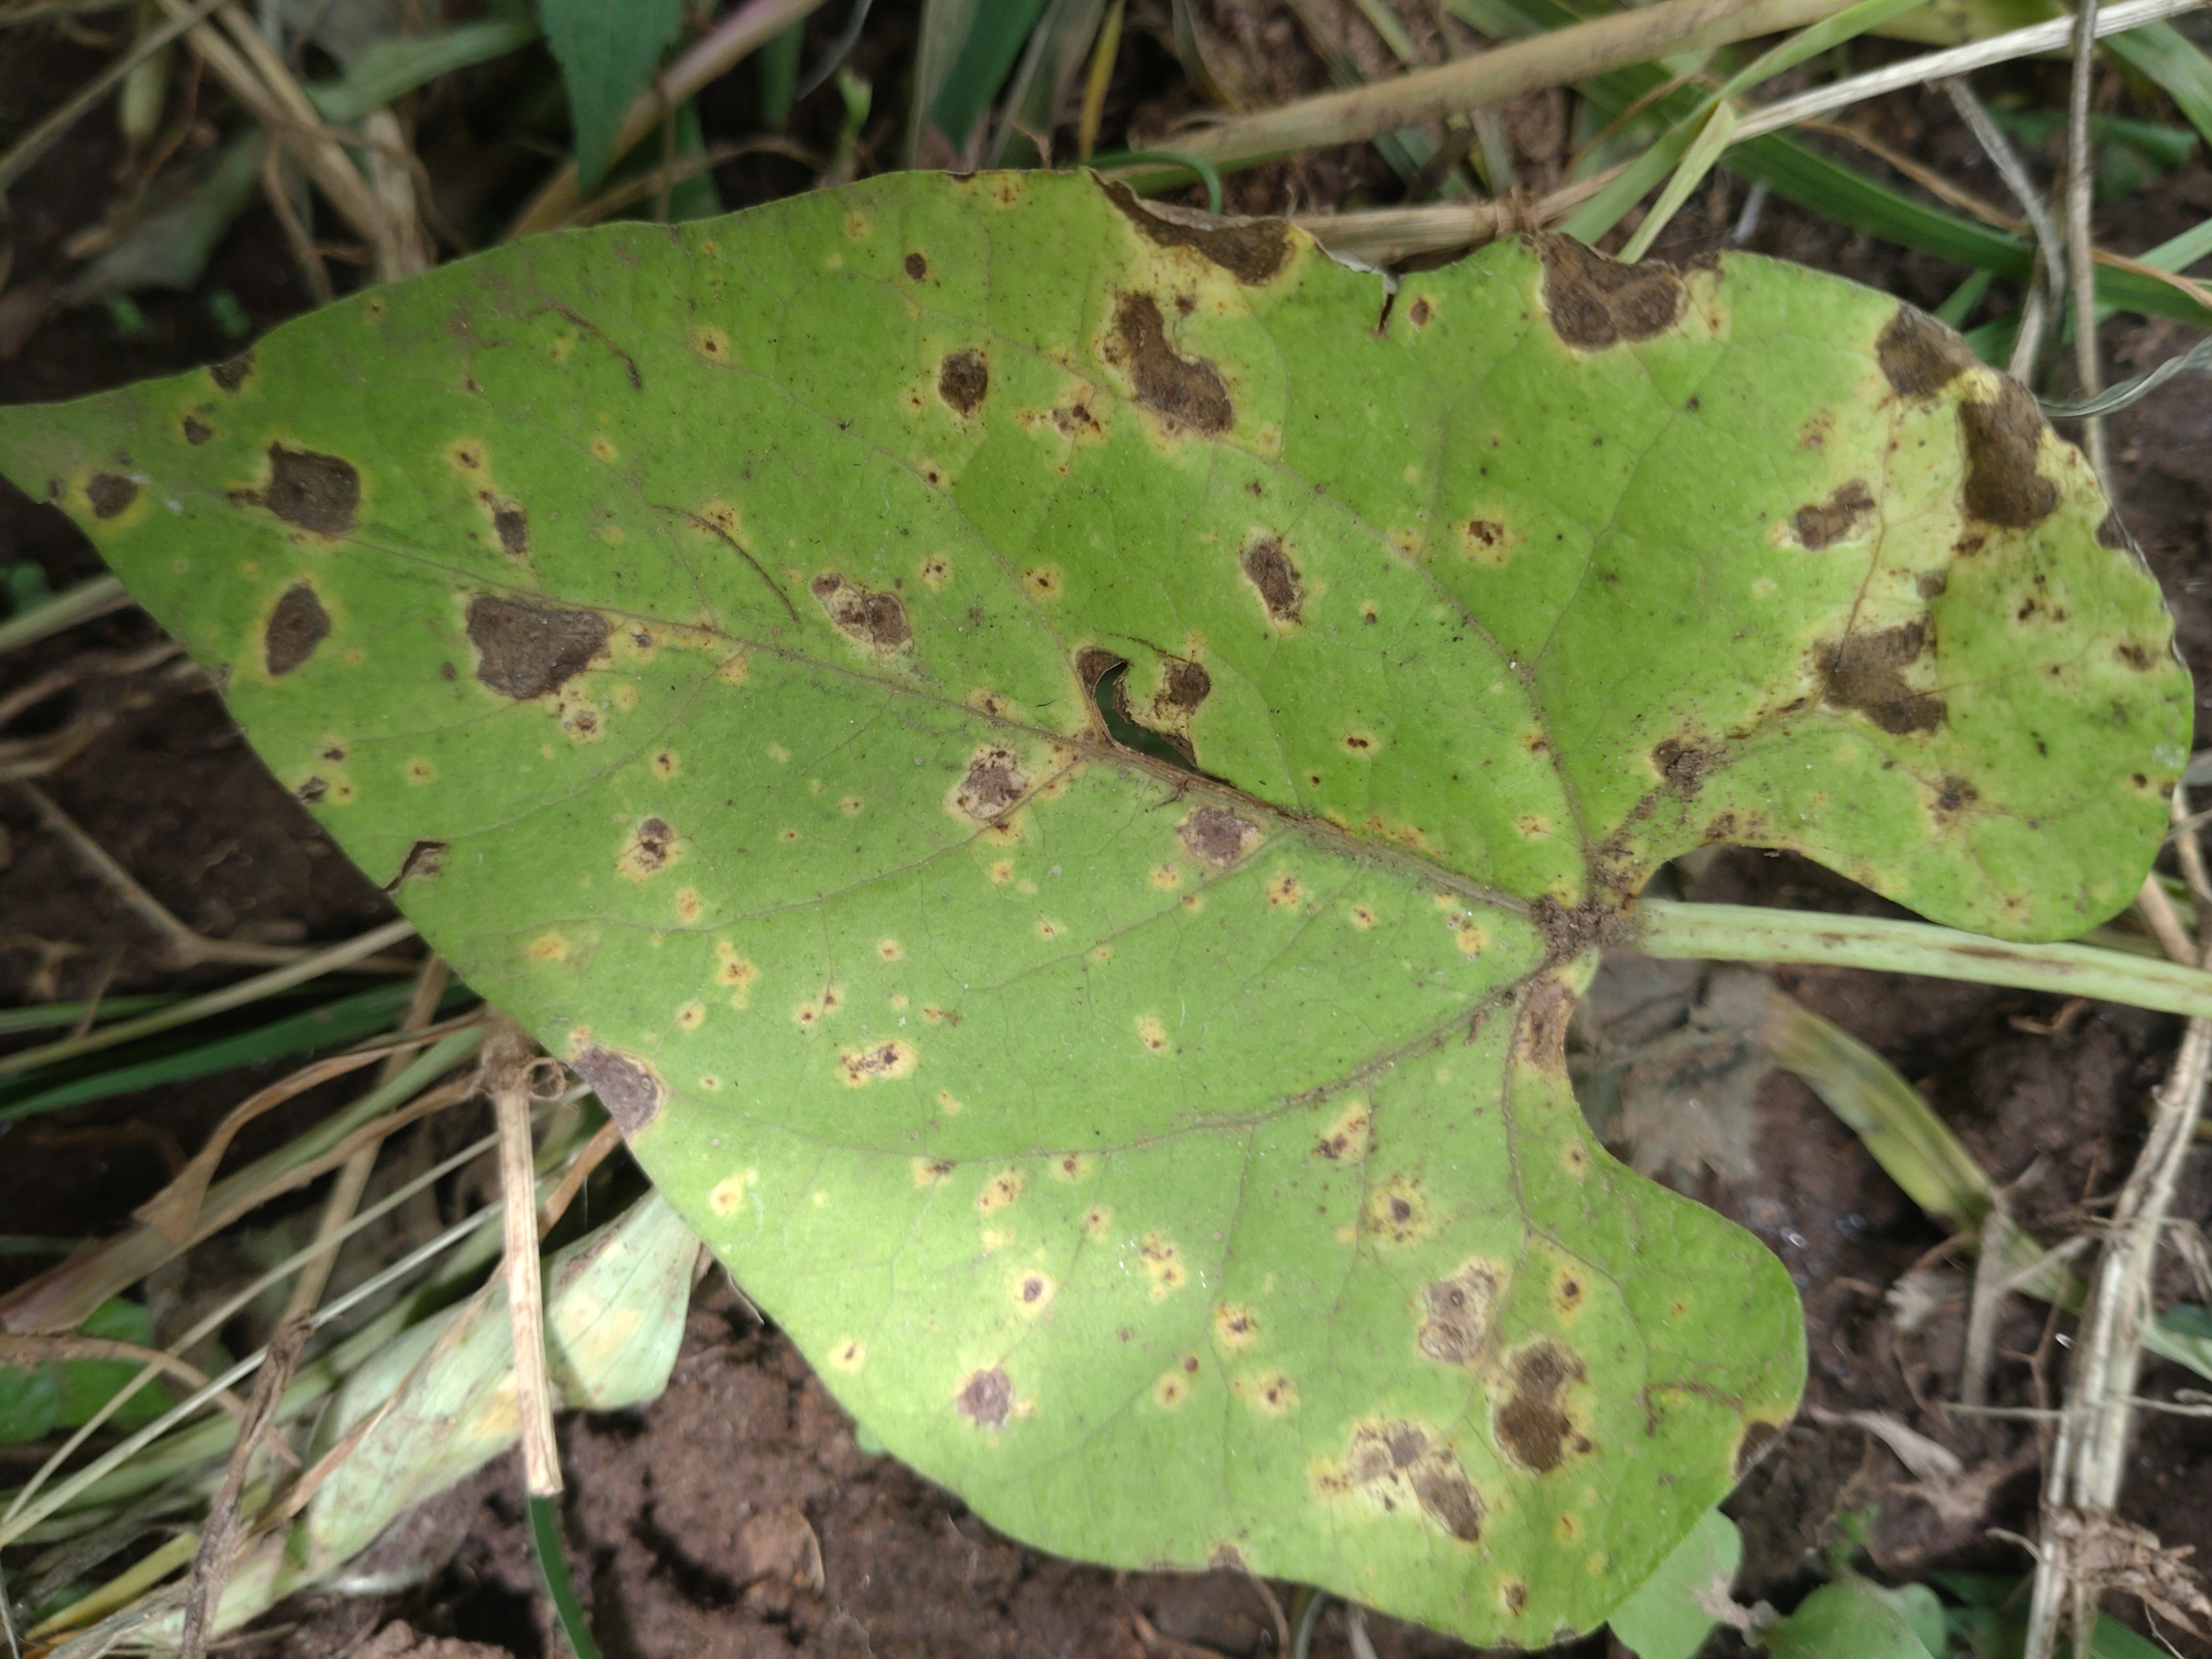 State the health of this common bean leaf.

rust
